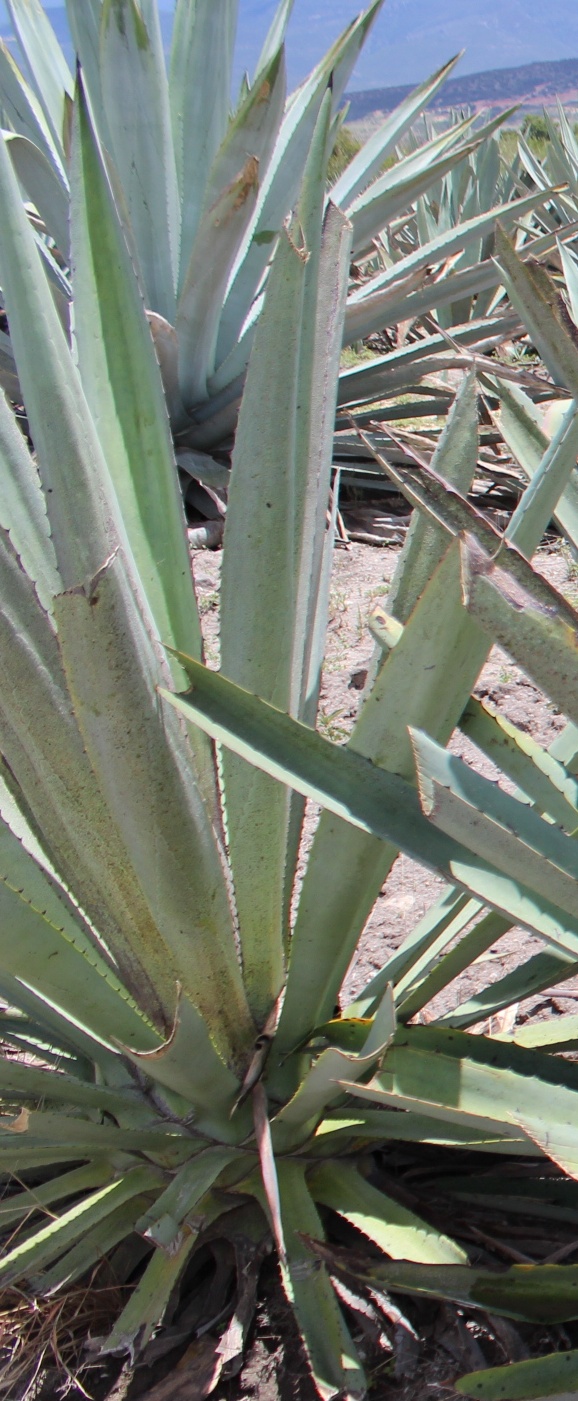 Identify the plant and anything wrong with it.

agave, spotted
